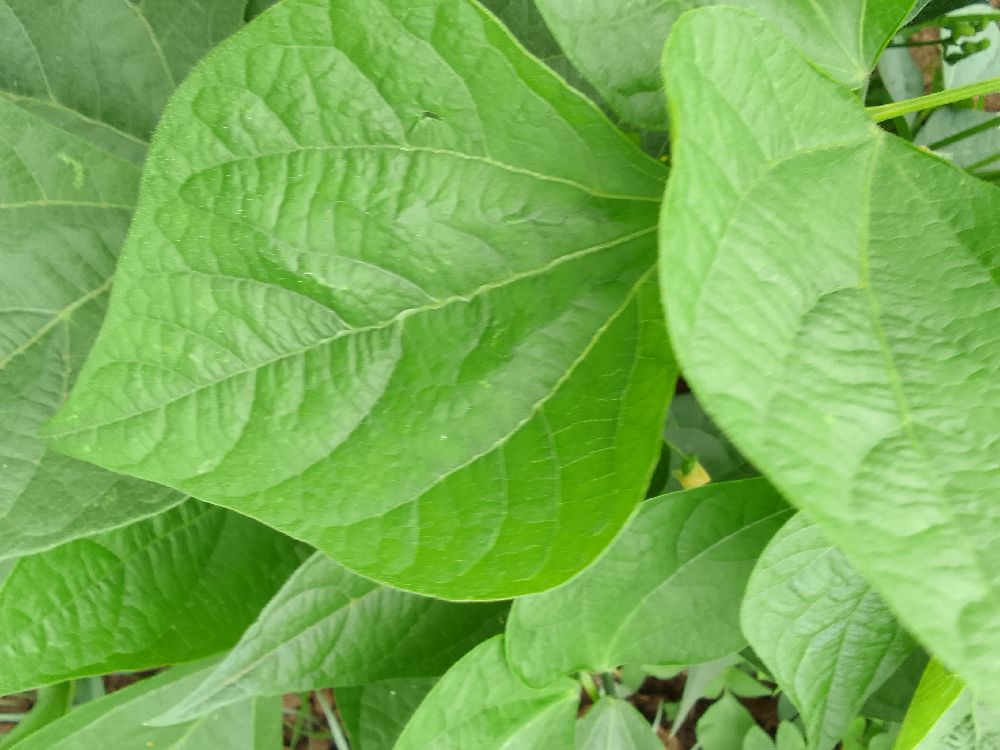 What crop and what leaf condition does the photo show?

common bean, healthy
